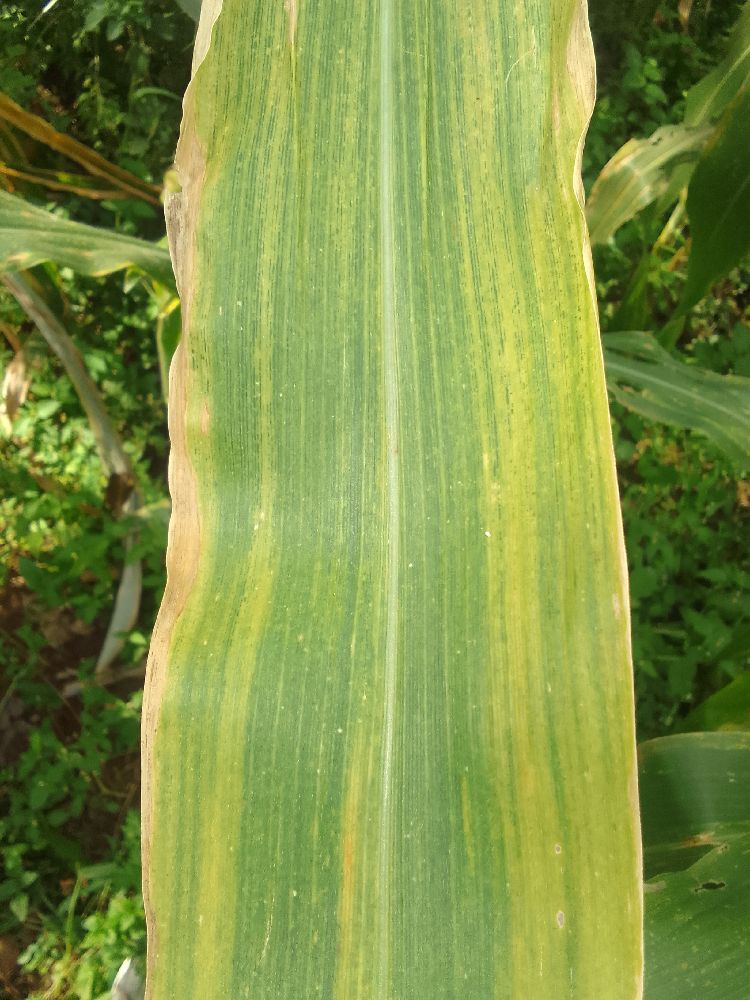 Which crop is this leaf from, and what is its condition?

maize, maize lethal necrosis
